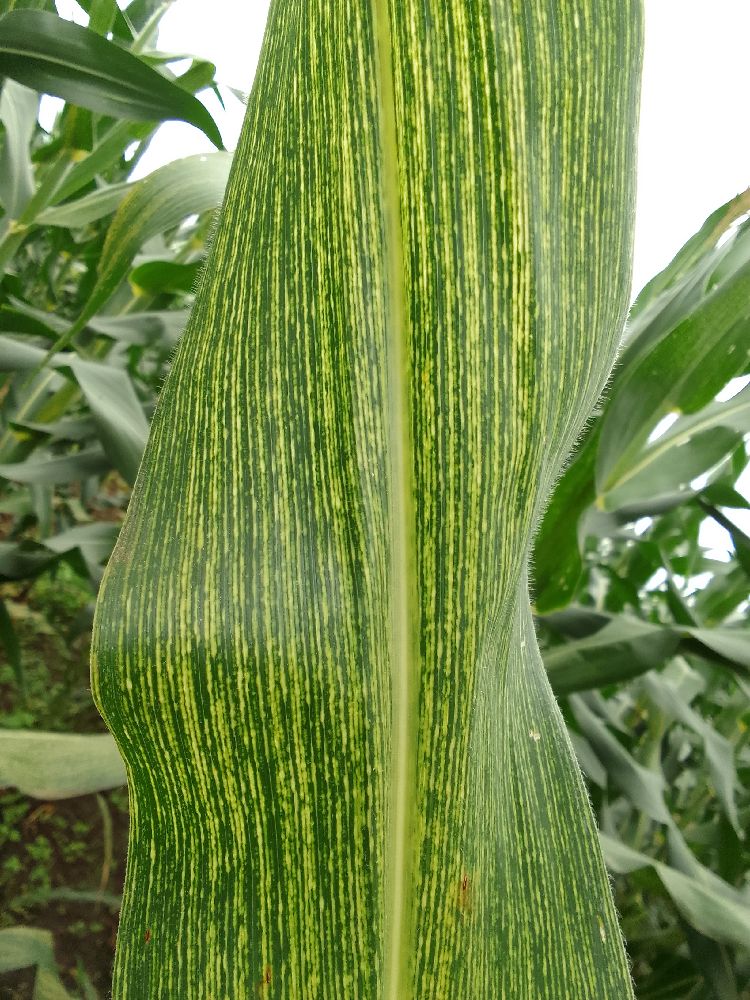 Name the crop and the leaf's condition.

maize, maize streak virus
